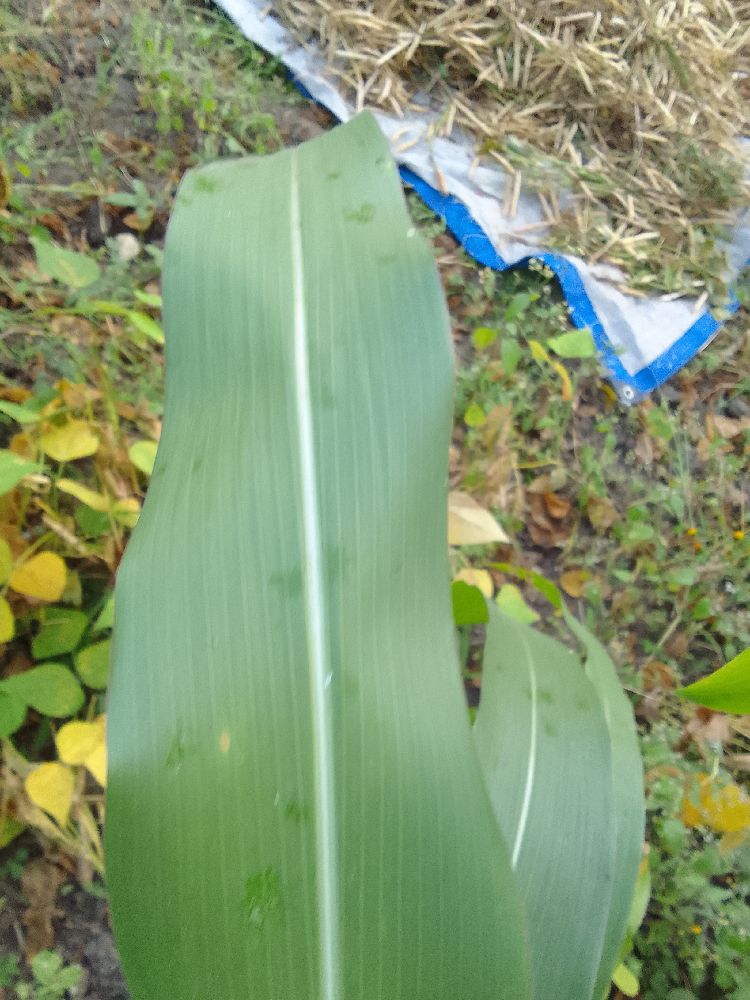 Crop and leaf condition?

maize, healthy
